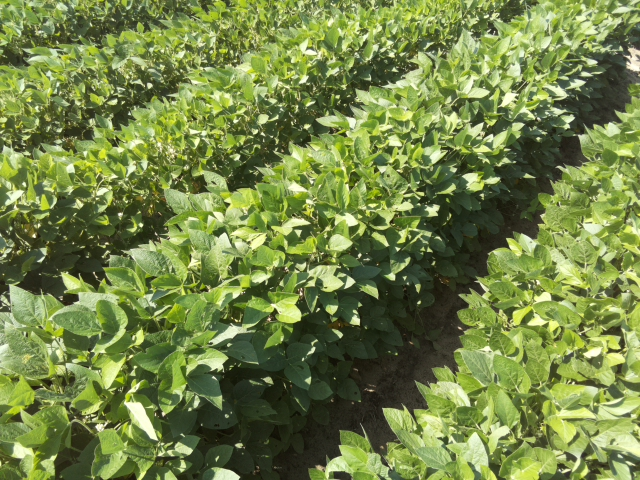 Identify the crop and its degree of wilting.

soybean, leaves with no wilting
